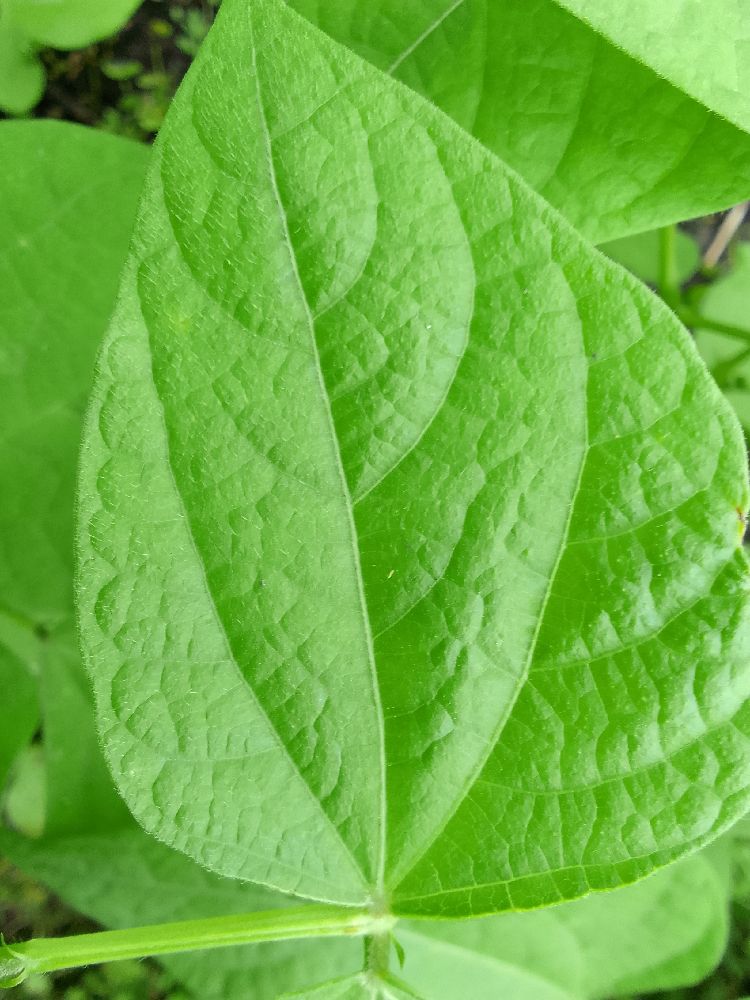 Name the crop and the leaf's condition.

common bean, healthy
